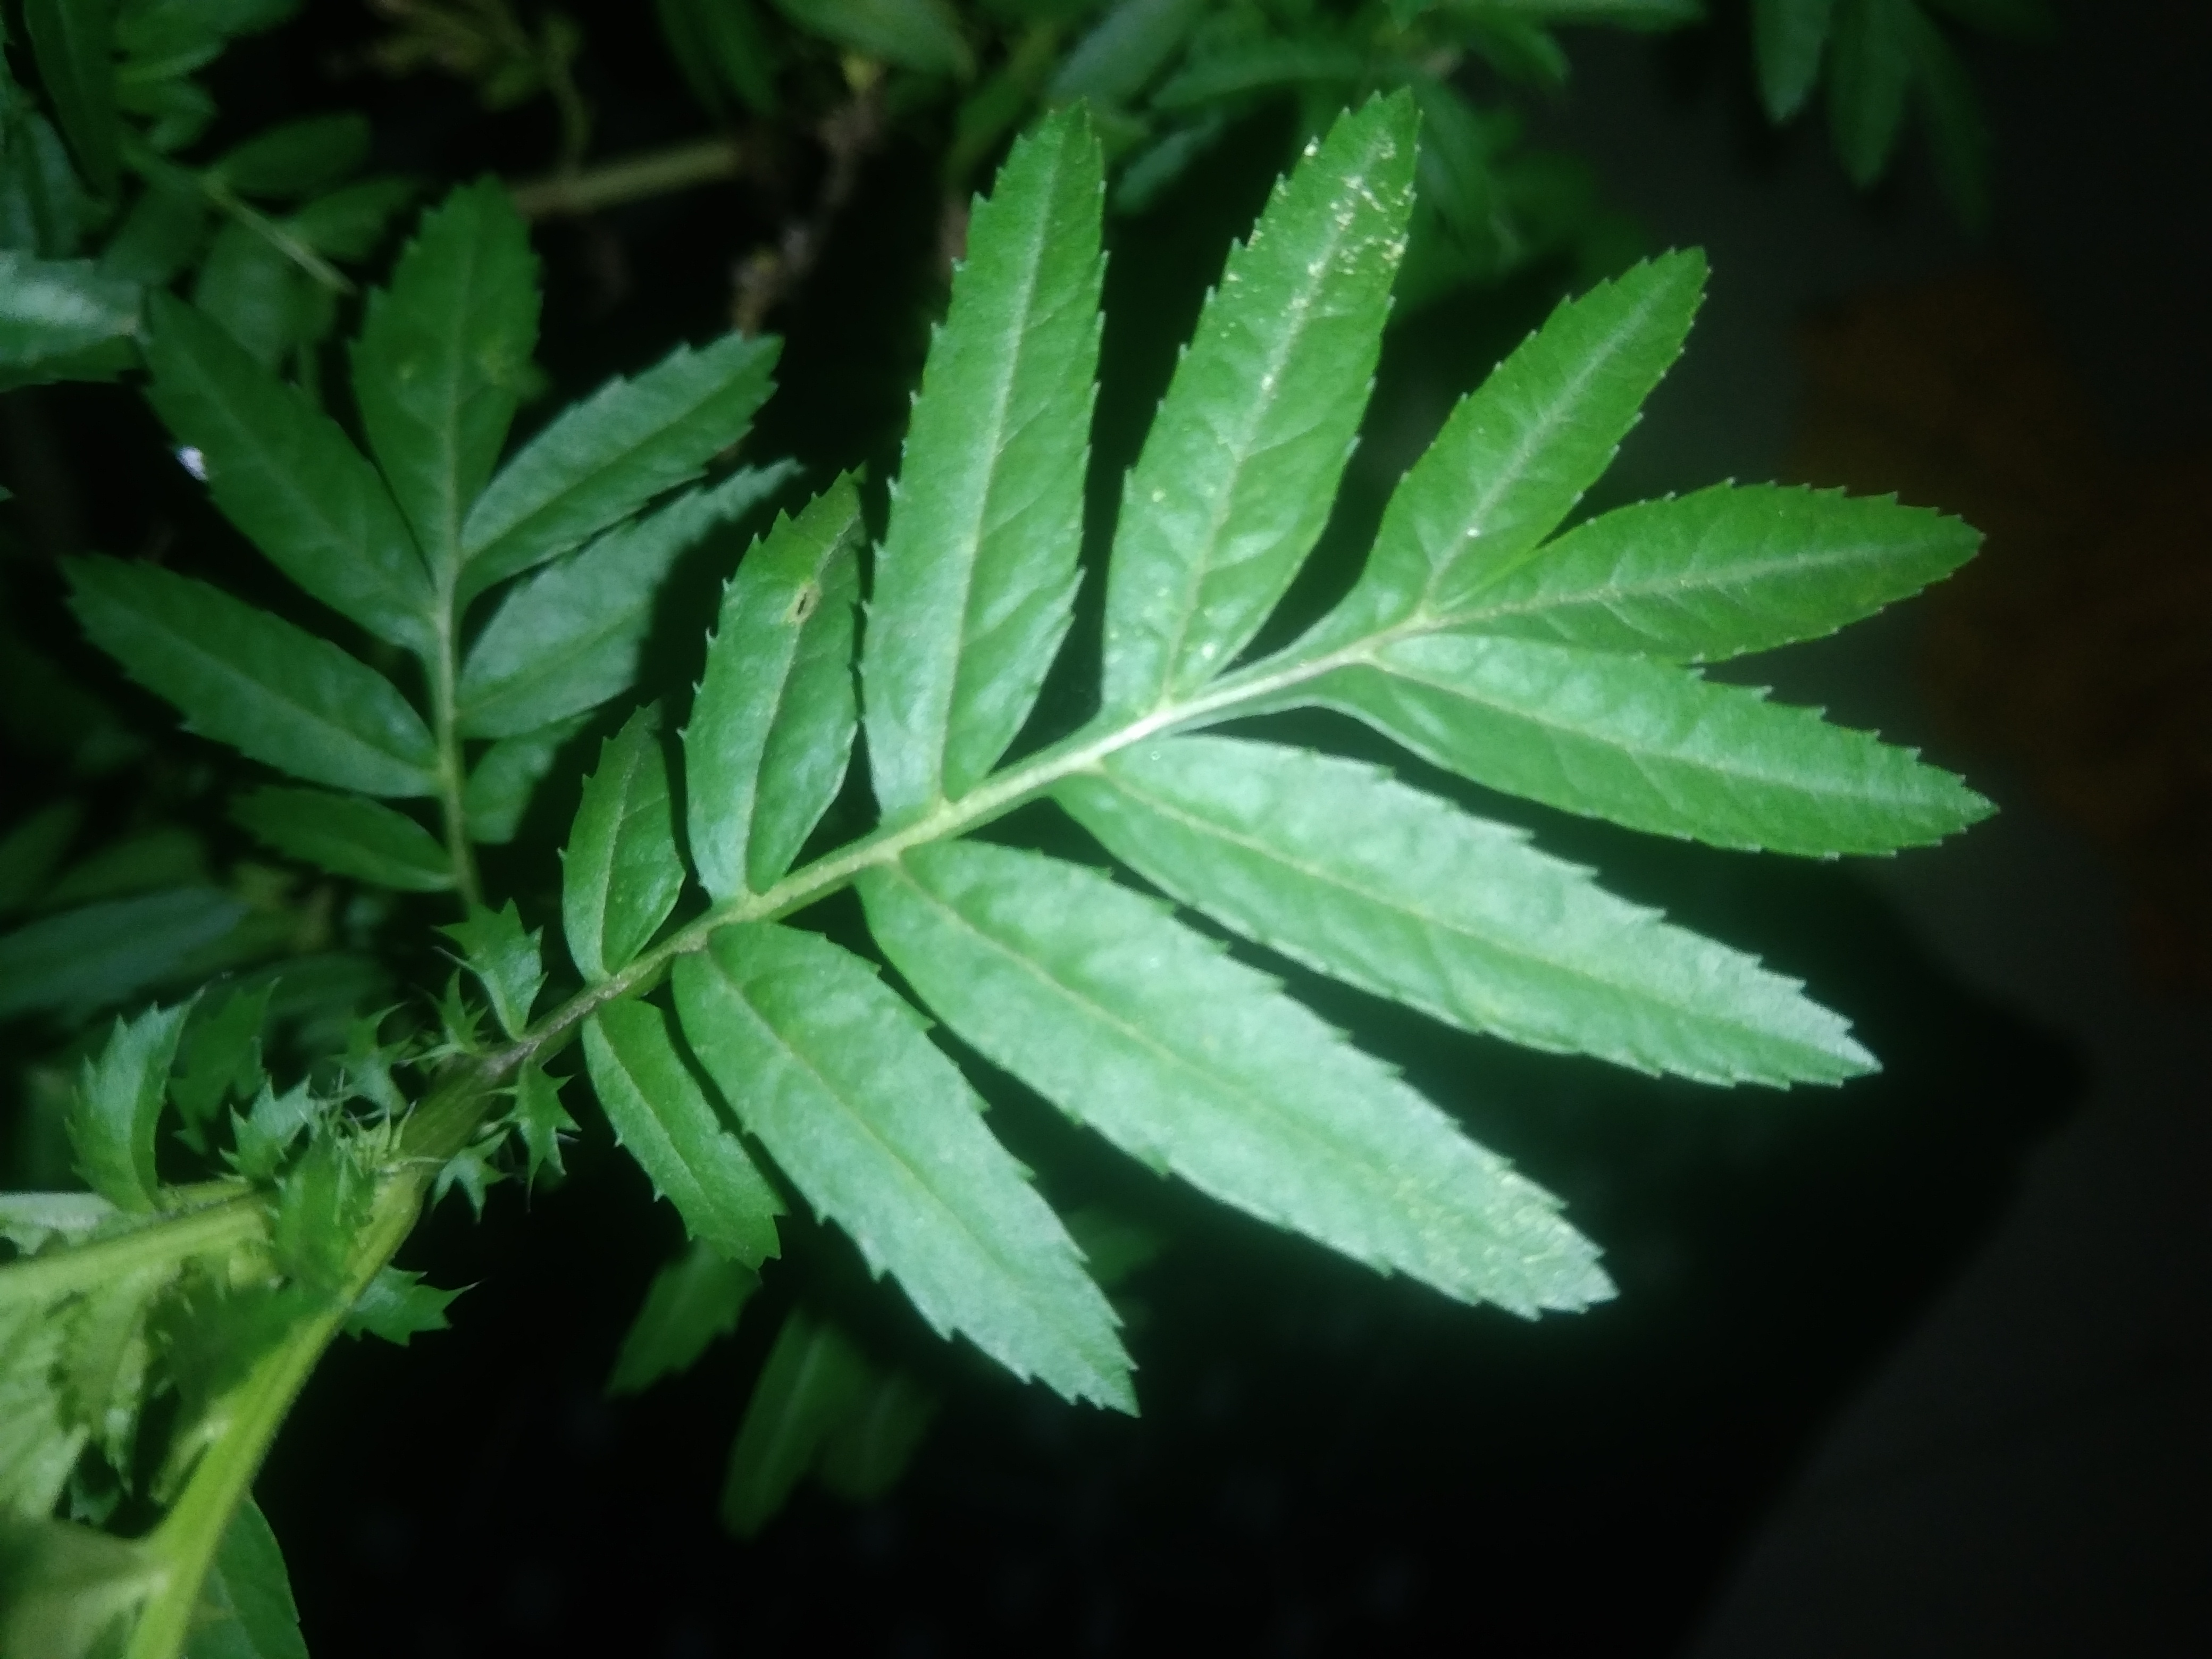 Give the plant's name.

marigold
